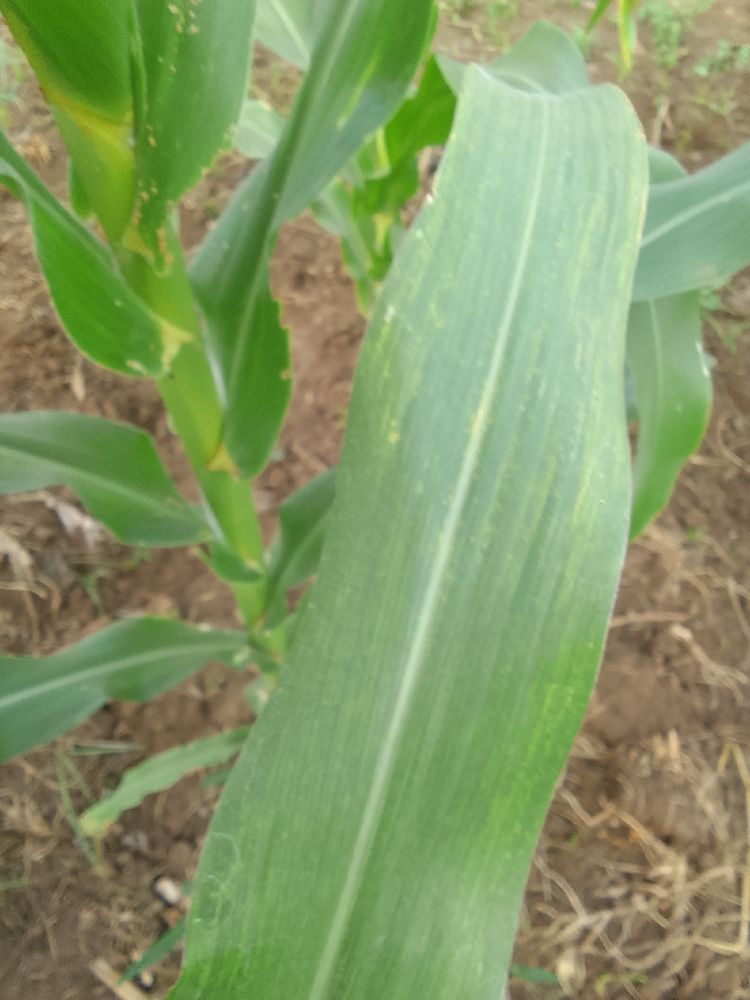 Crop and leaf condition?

maize, maize lethal necrosis
